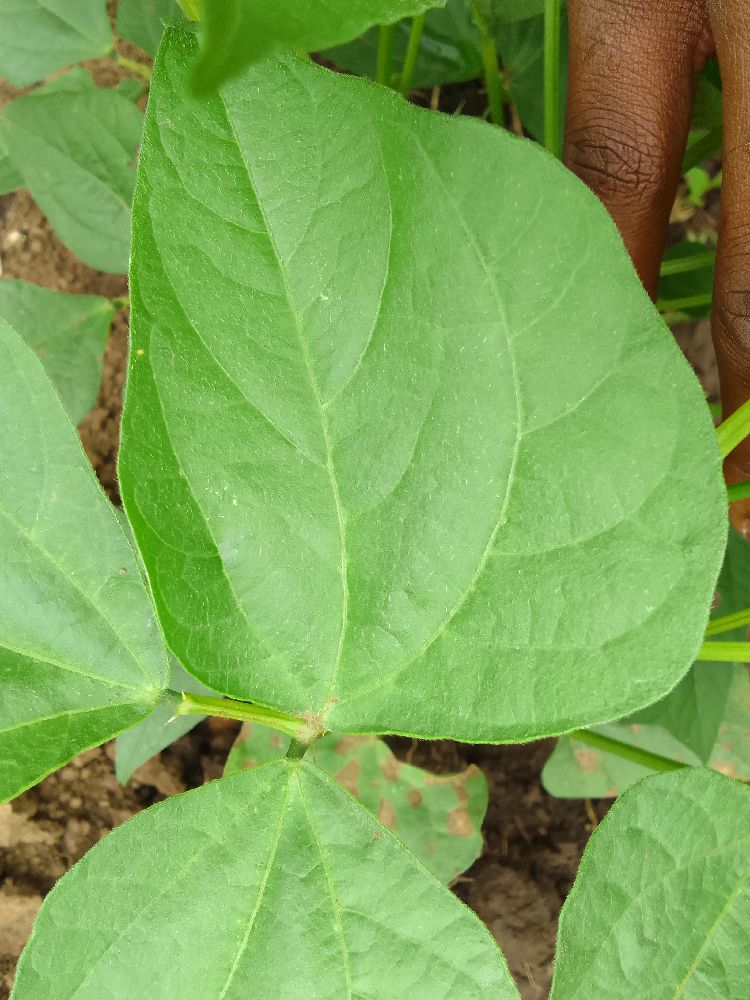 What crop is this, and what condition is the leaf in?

common bean, healthy
